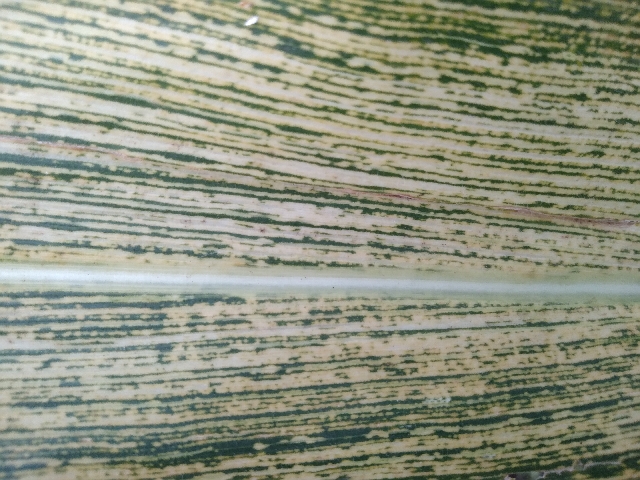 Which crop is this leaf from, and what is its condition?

maize, maize streak virus
